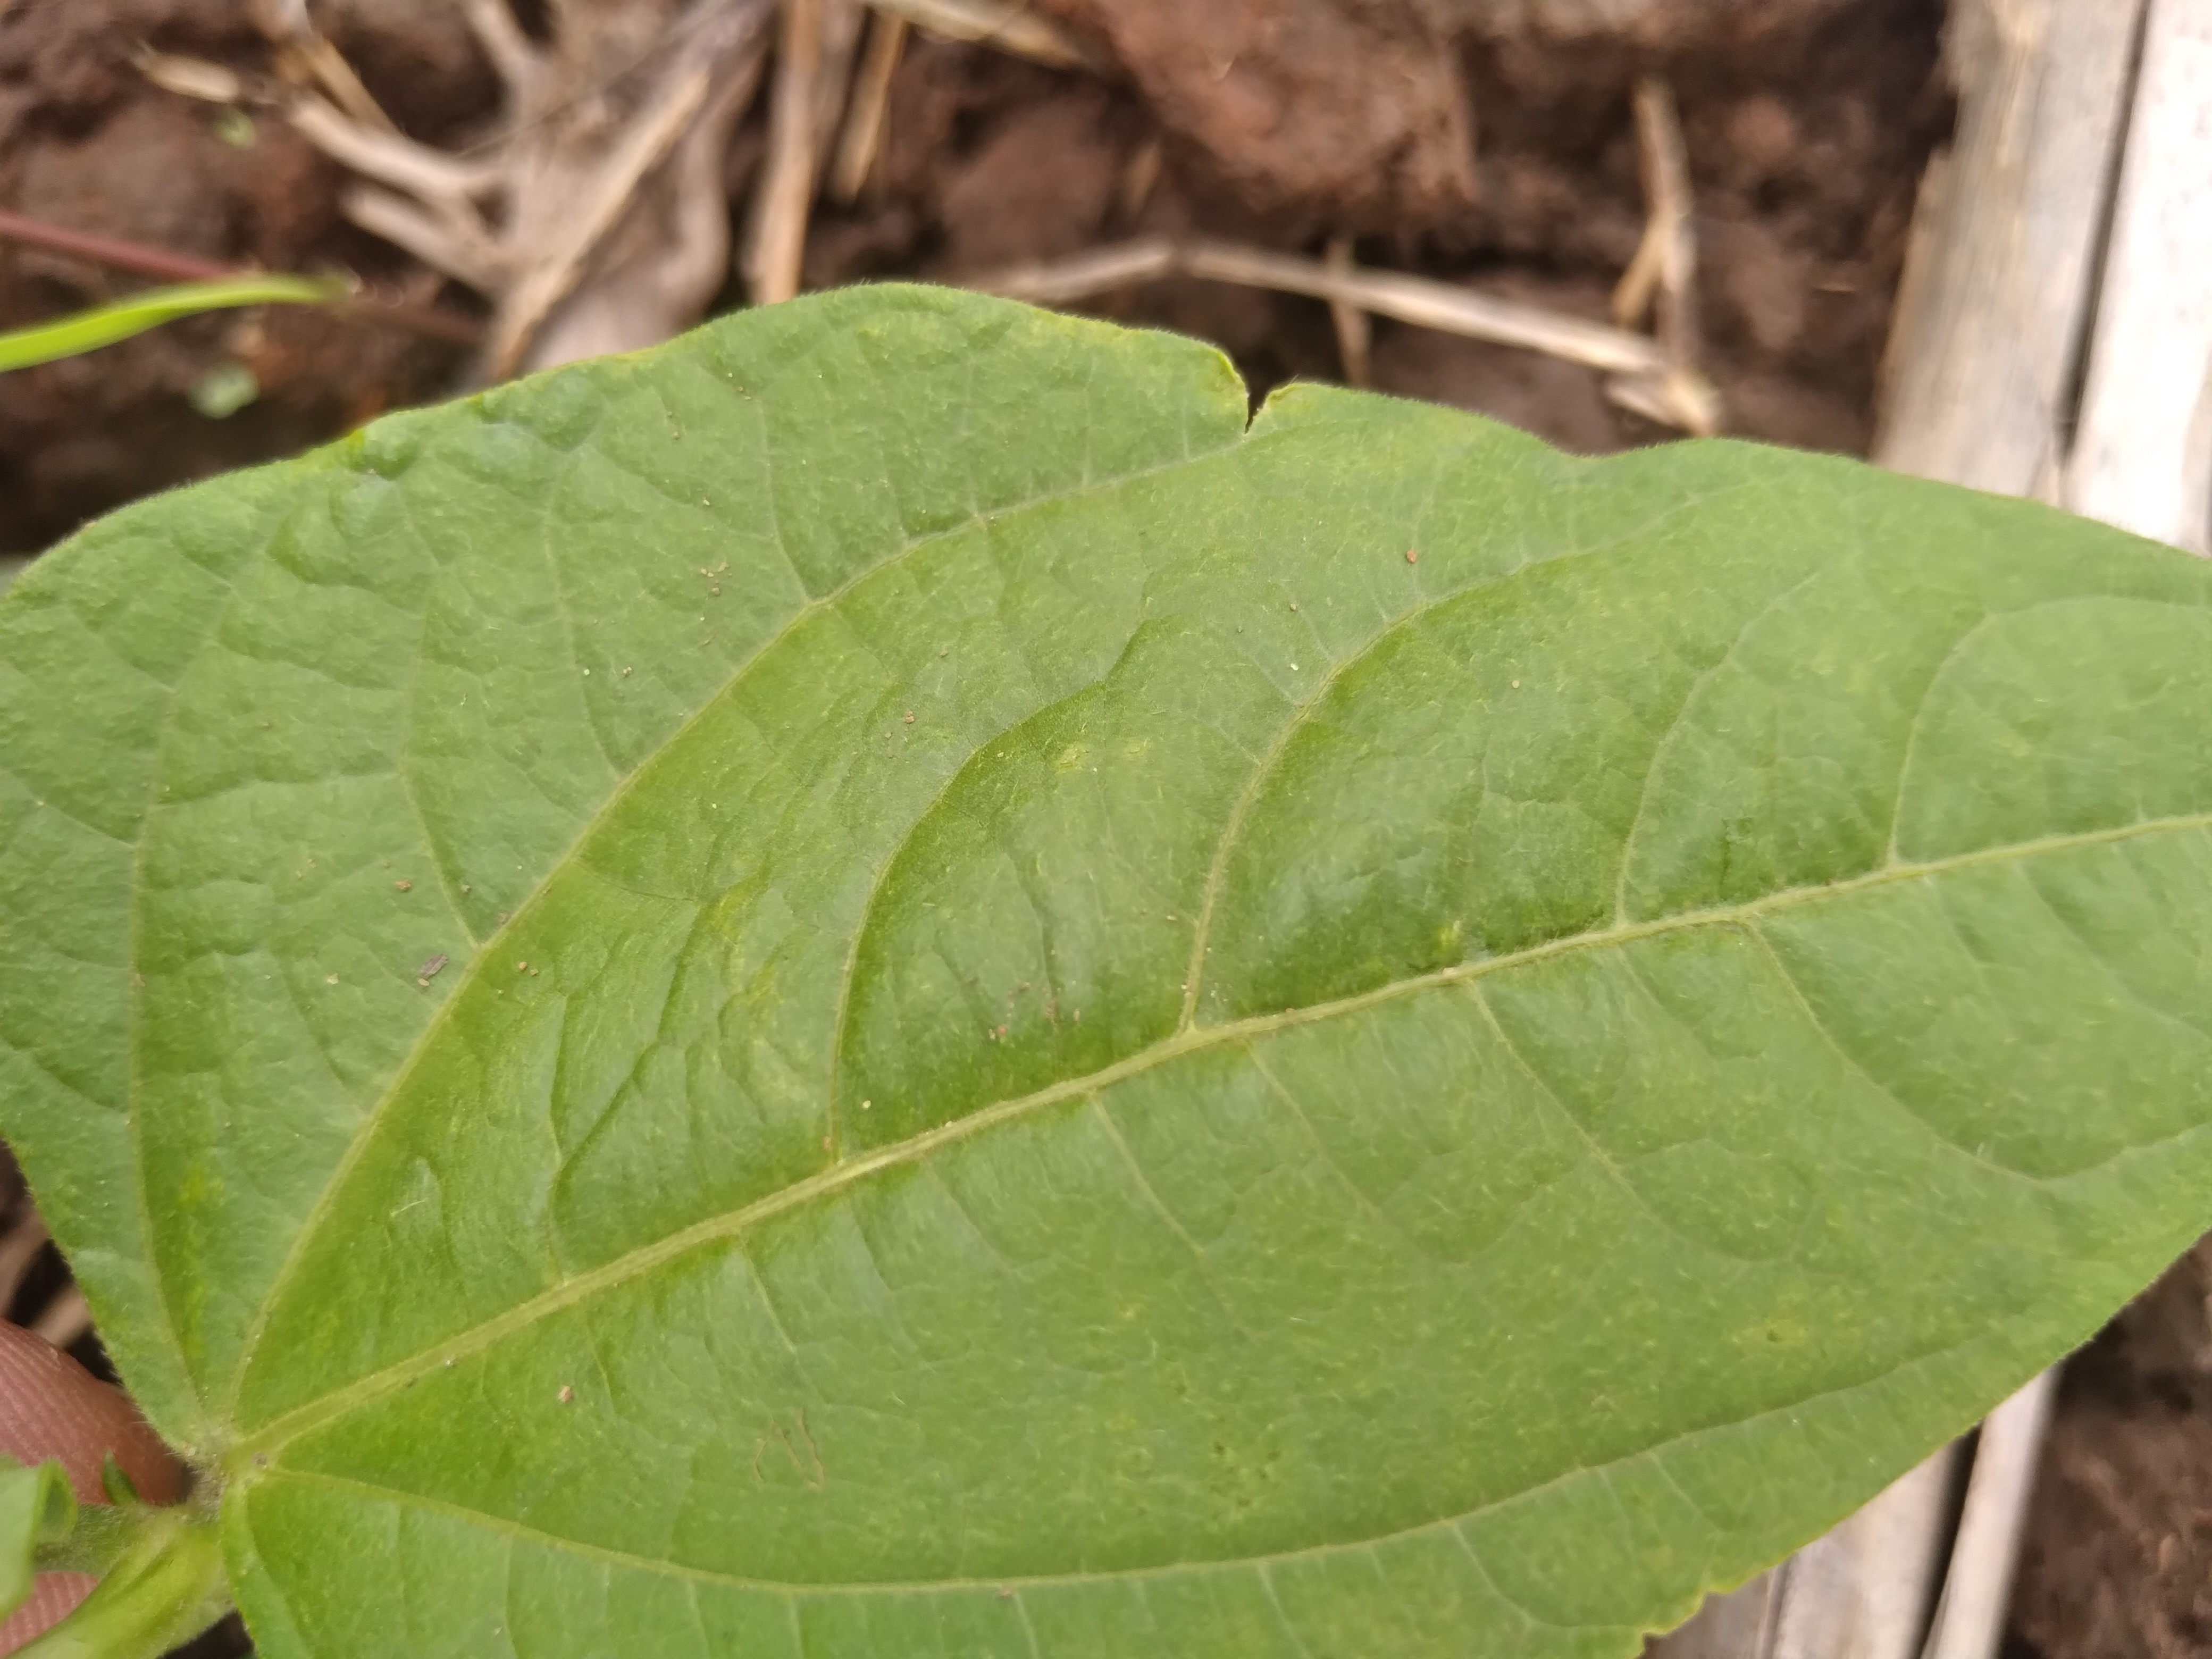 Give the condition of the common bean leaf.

healthy
